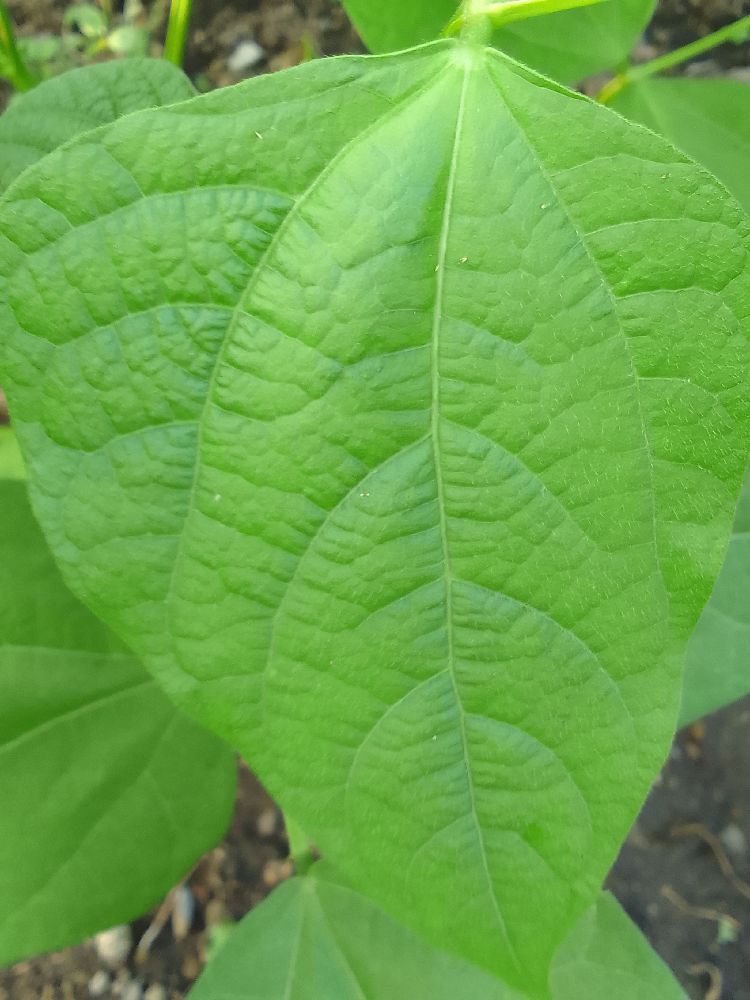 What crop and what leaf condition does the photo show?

common bean, healthy
